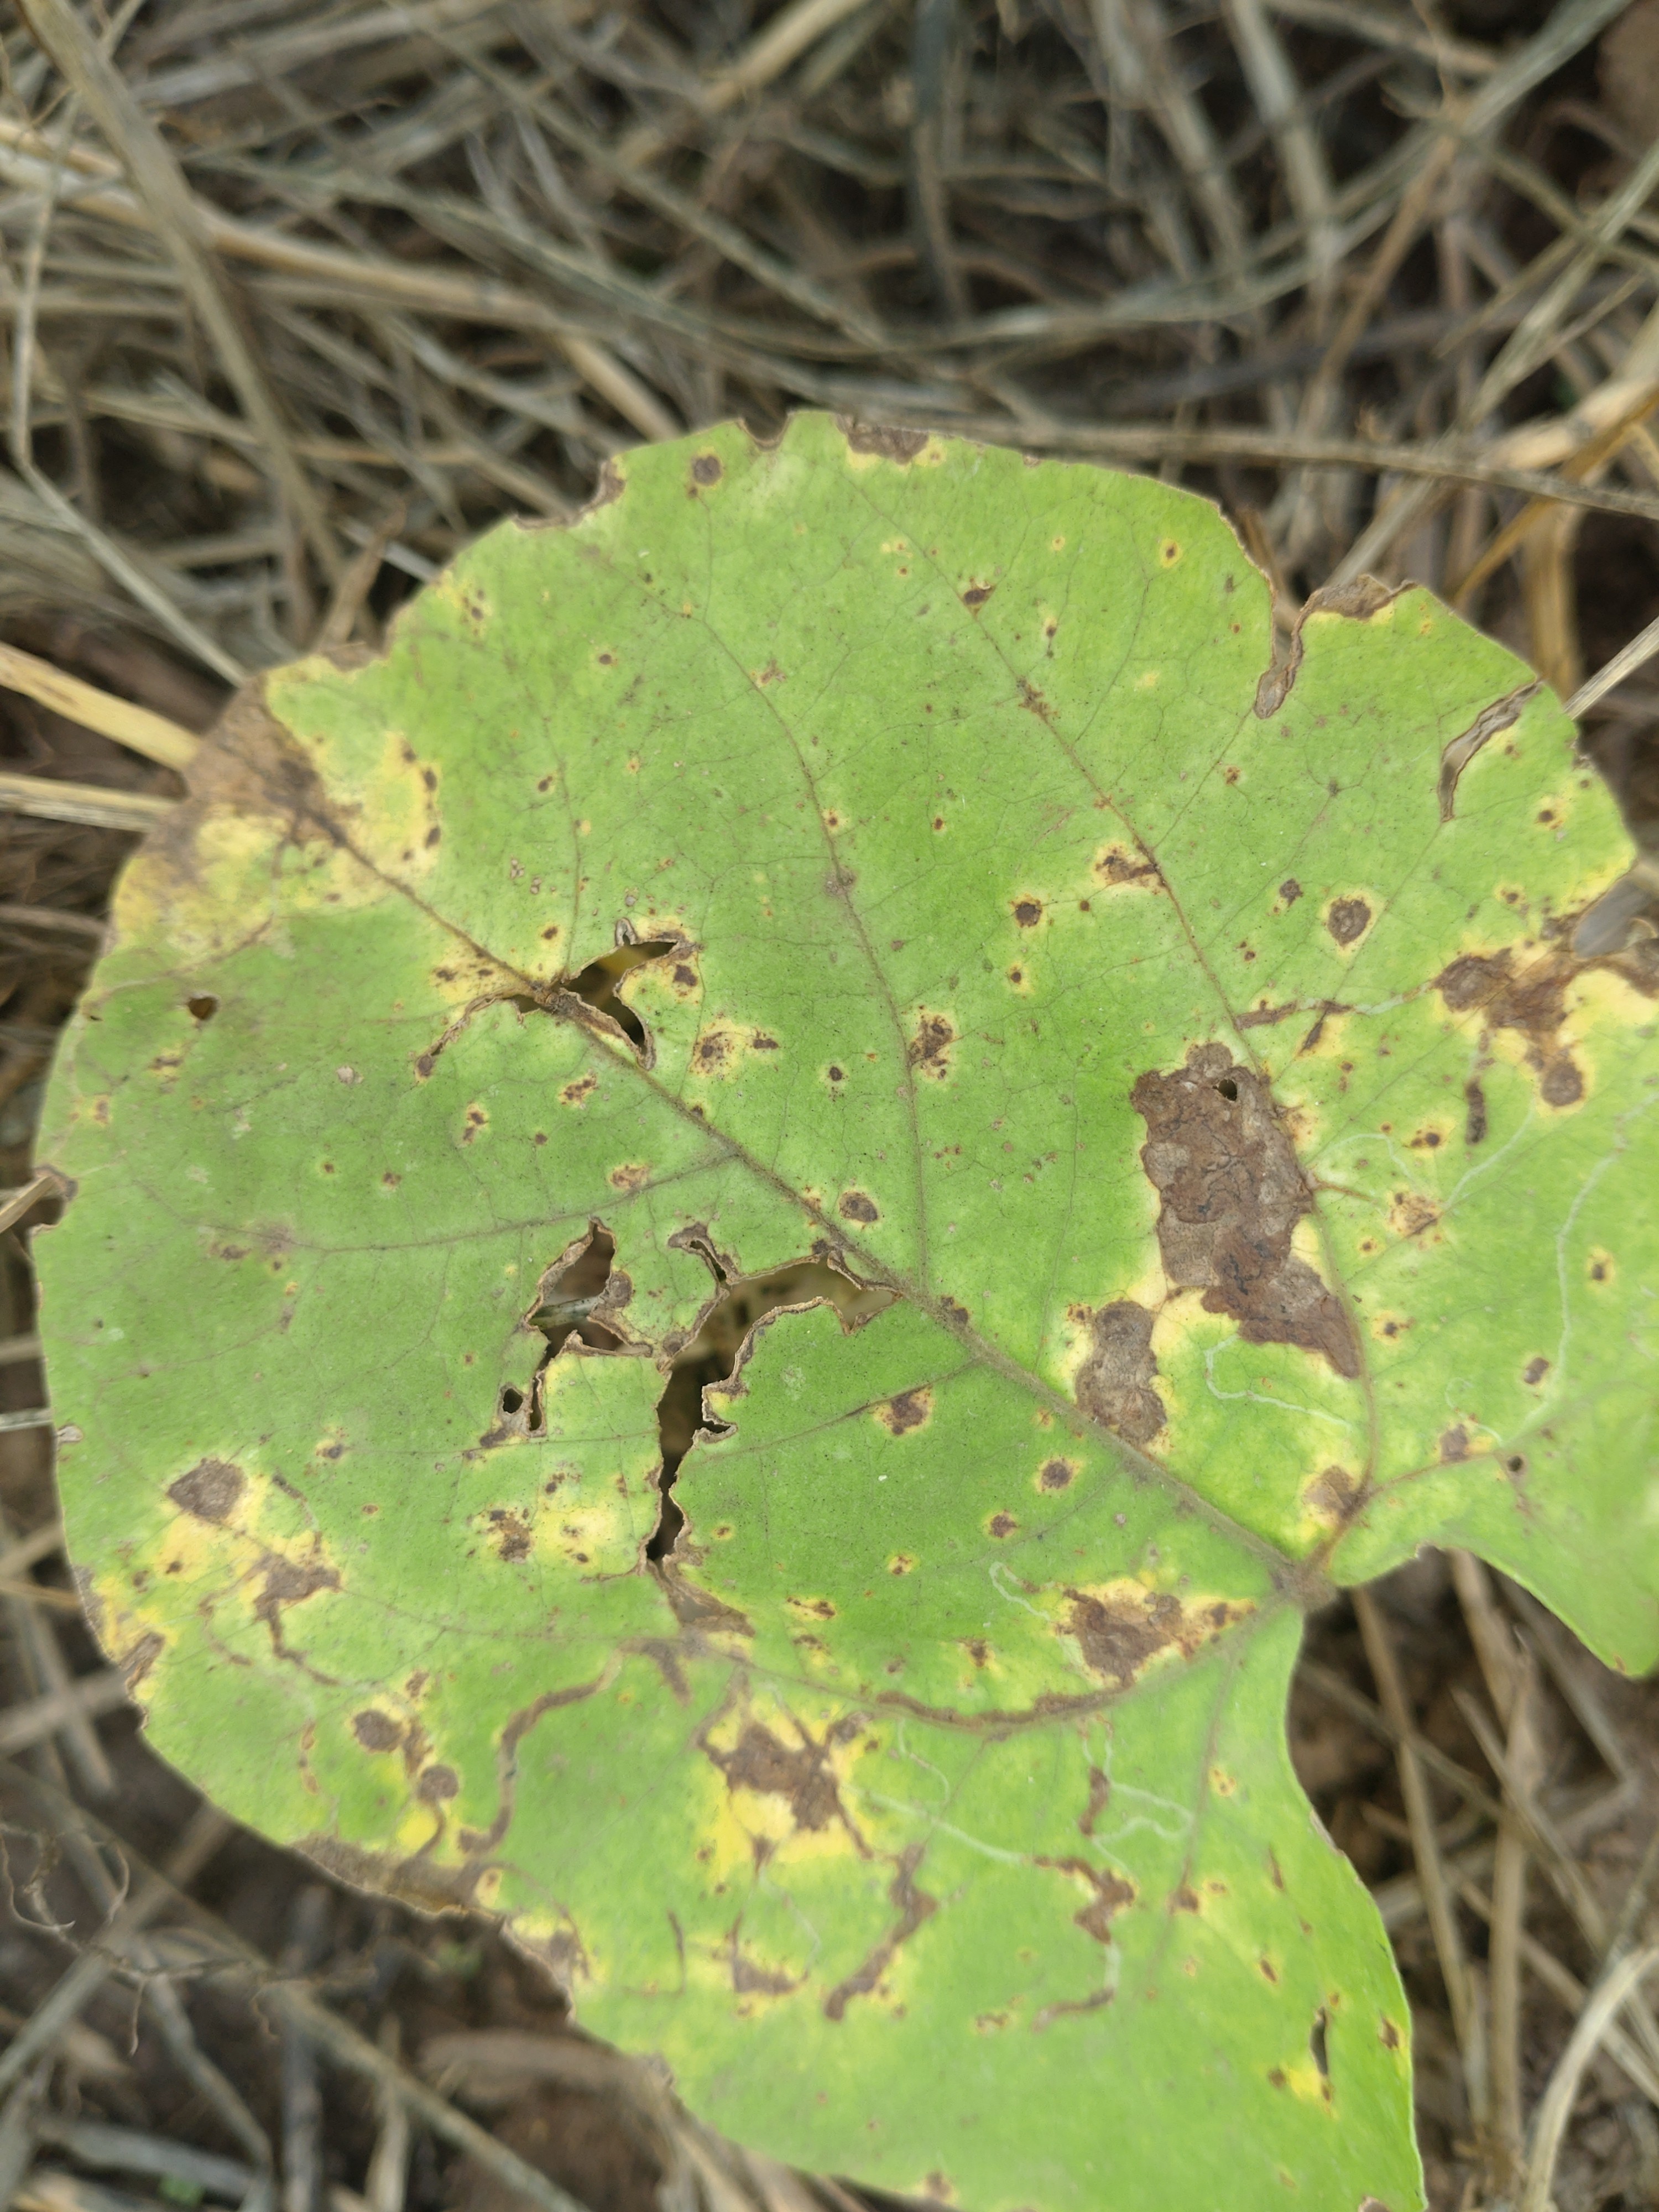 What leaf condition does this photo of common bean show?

rust
